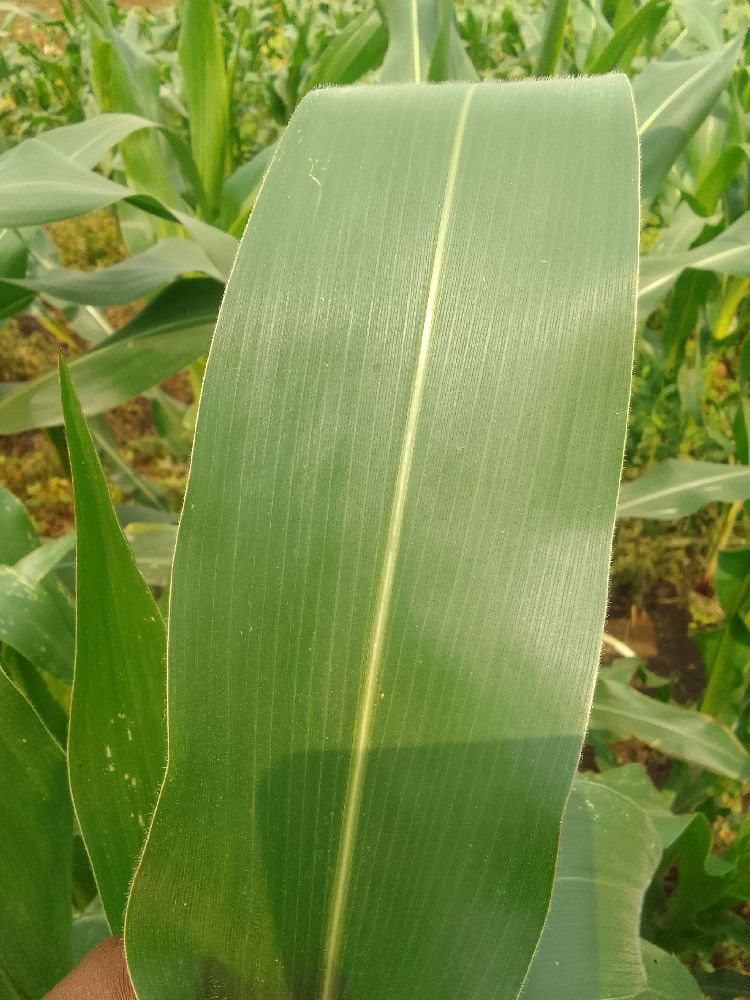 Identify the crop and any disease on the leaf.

maize, healthy
